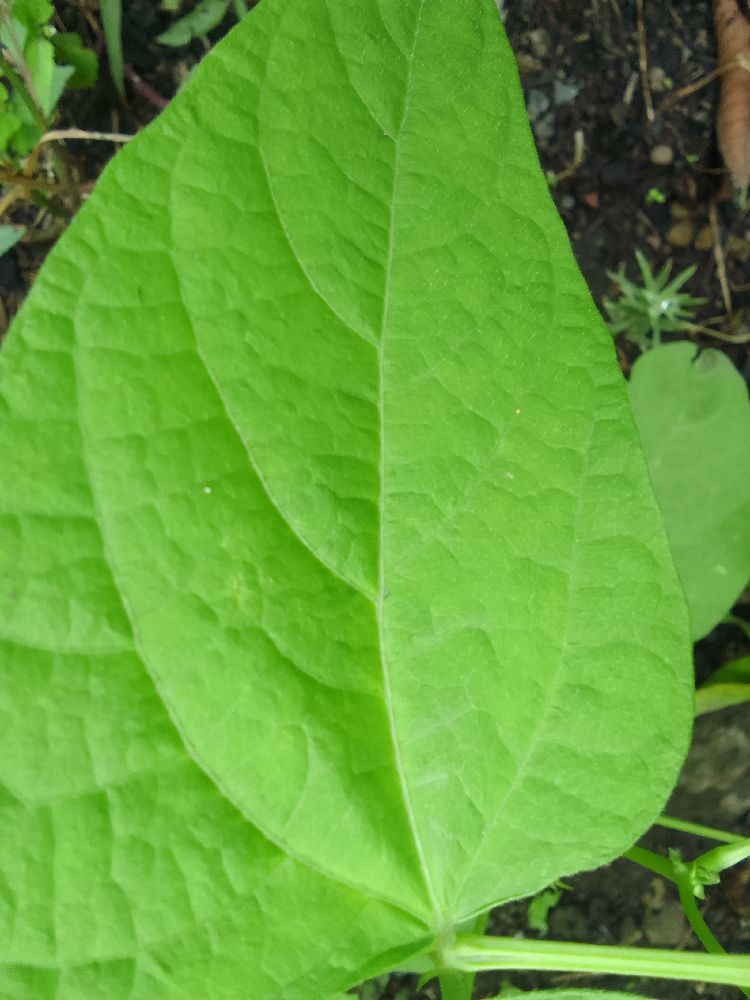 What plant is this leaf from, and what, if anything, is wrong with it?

common bean, healthy
